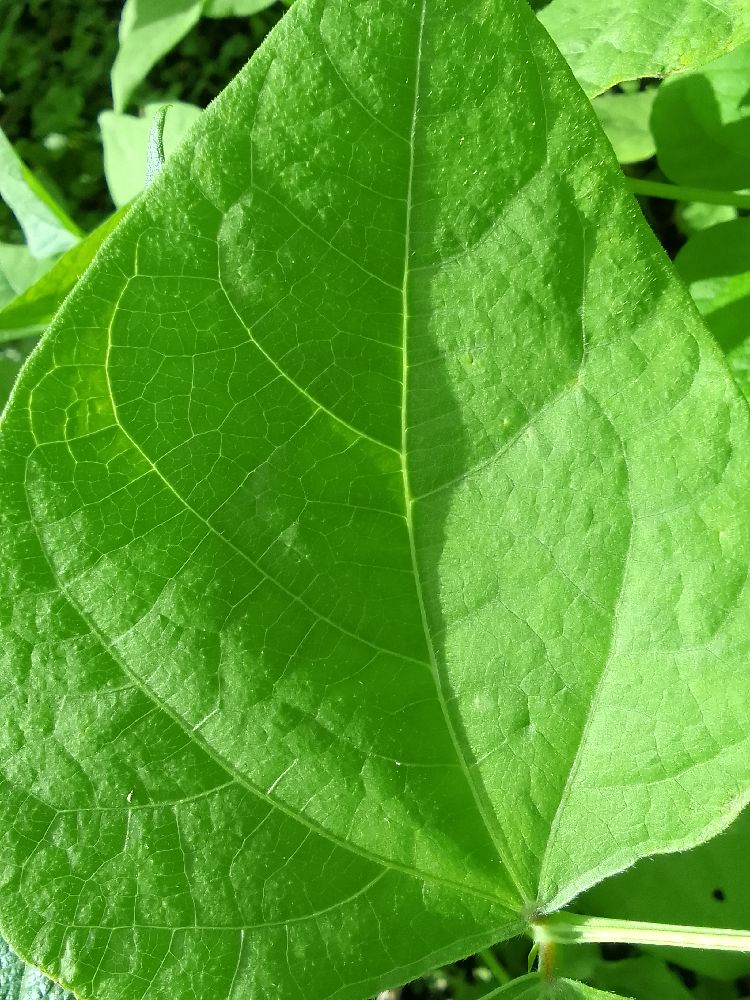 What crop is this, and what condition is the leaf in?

common bean, healthy
